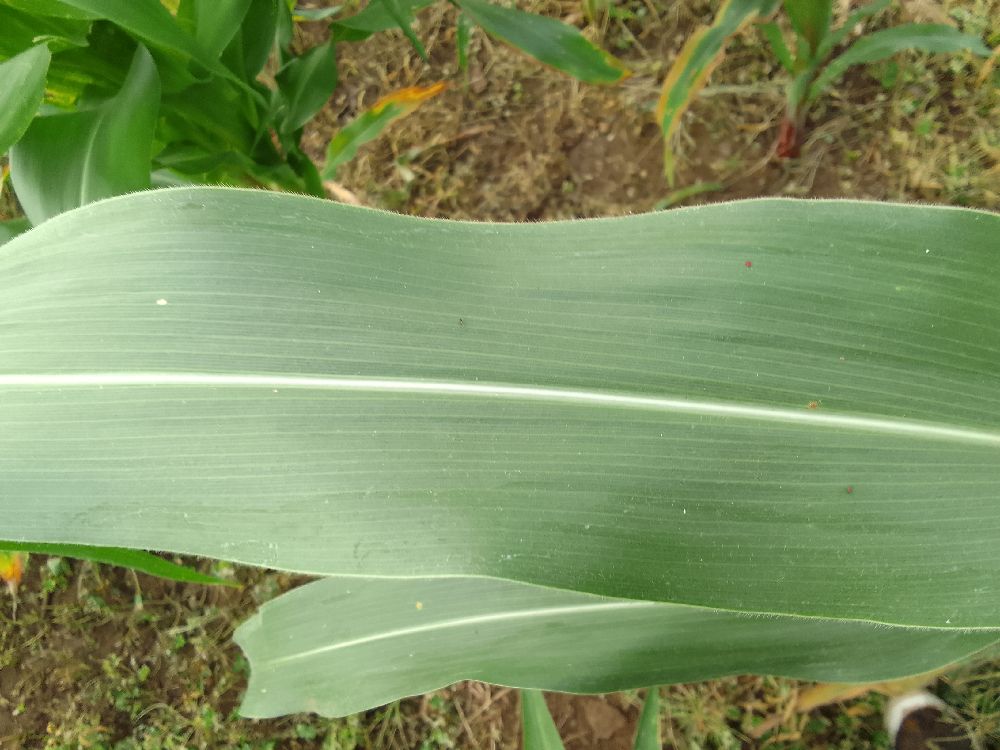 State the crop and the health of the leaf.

maize, healthy
